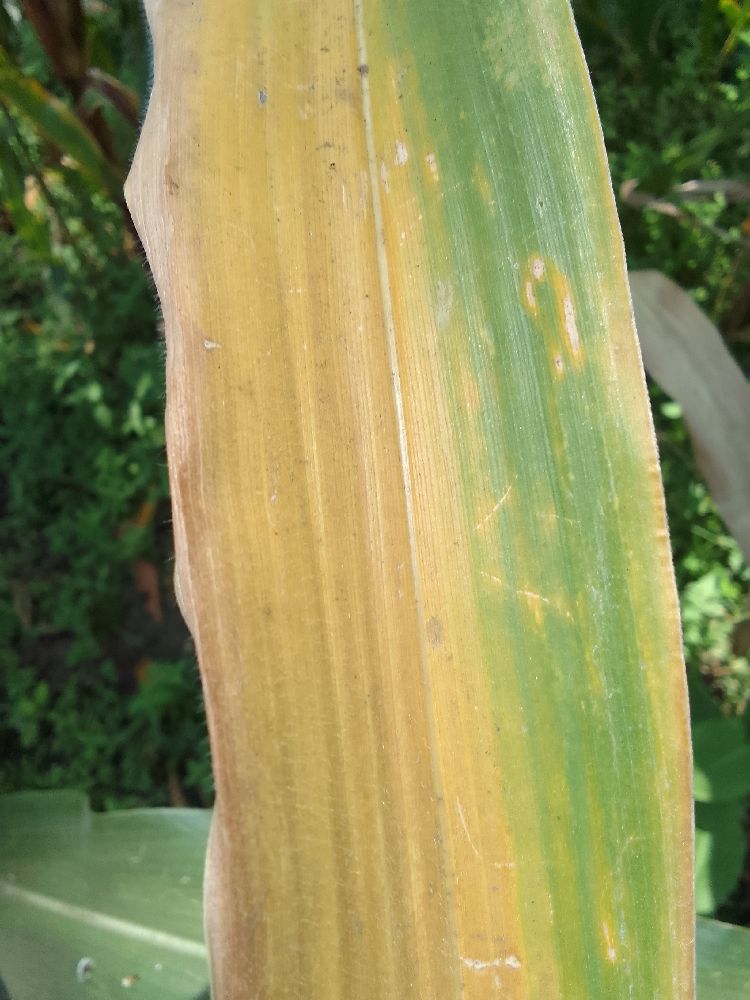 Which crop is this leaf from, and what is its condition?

maize, maize lethal necrosis
